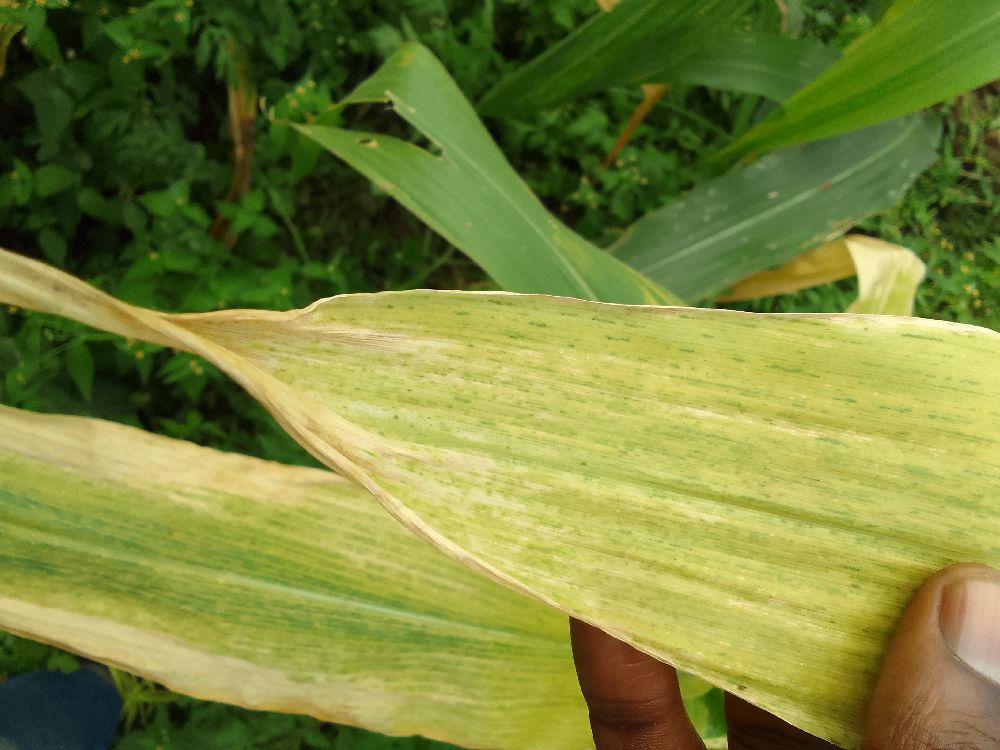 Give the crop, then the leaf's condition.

maize, maize lethal necrosis
